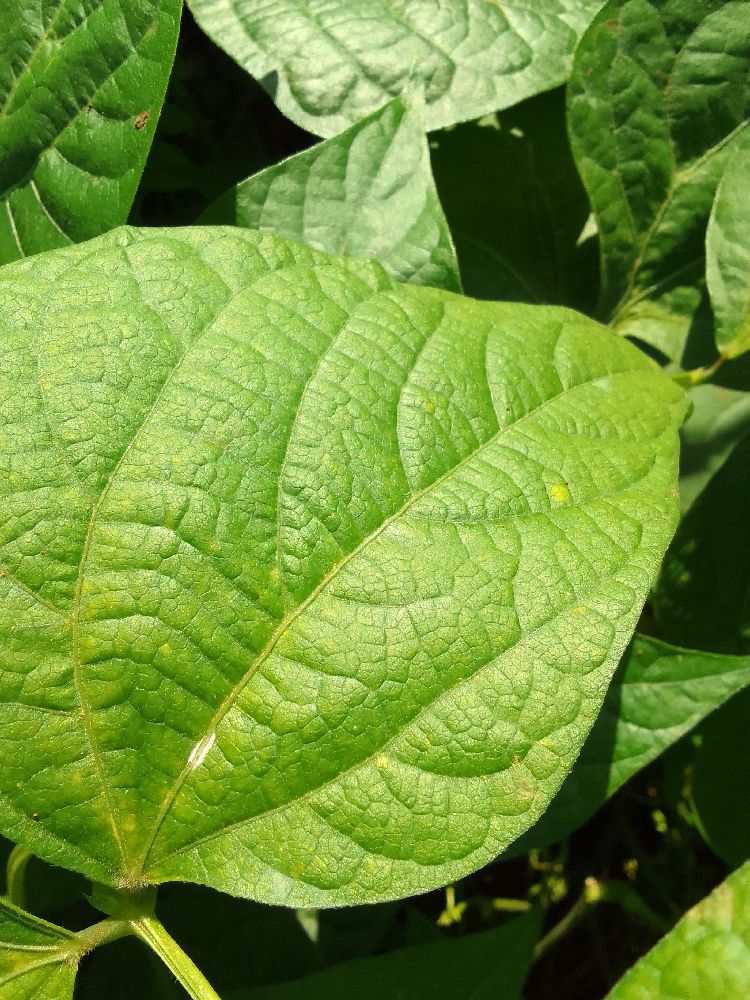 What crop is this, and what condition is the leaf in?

common bean, healthy
